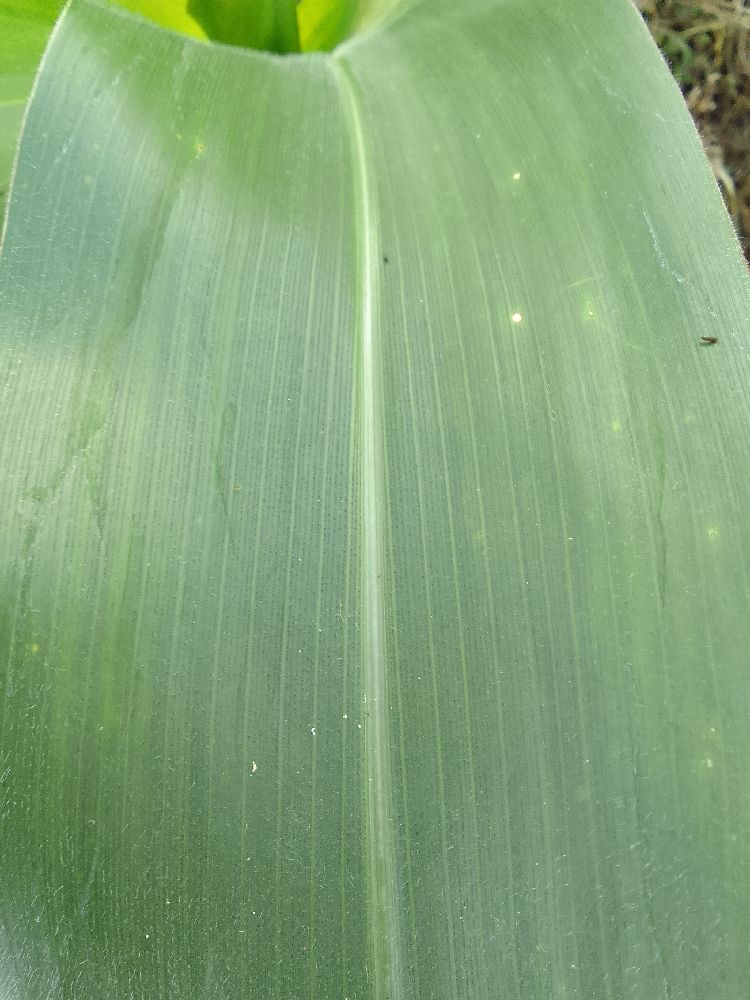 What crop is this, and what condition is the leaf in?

maize, healthy
